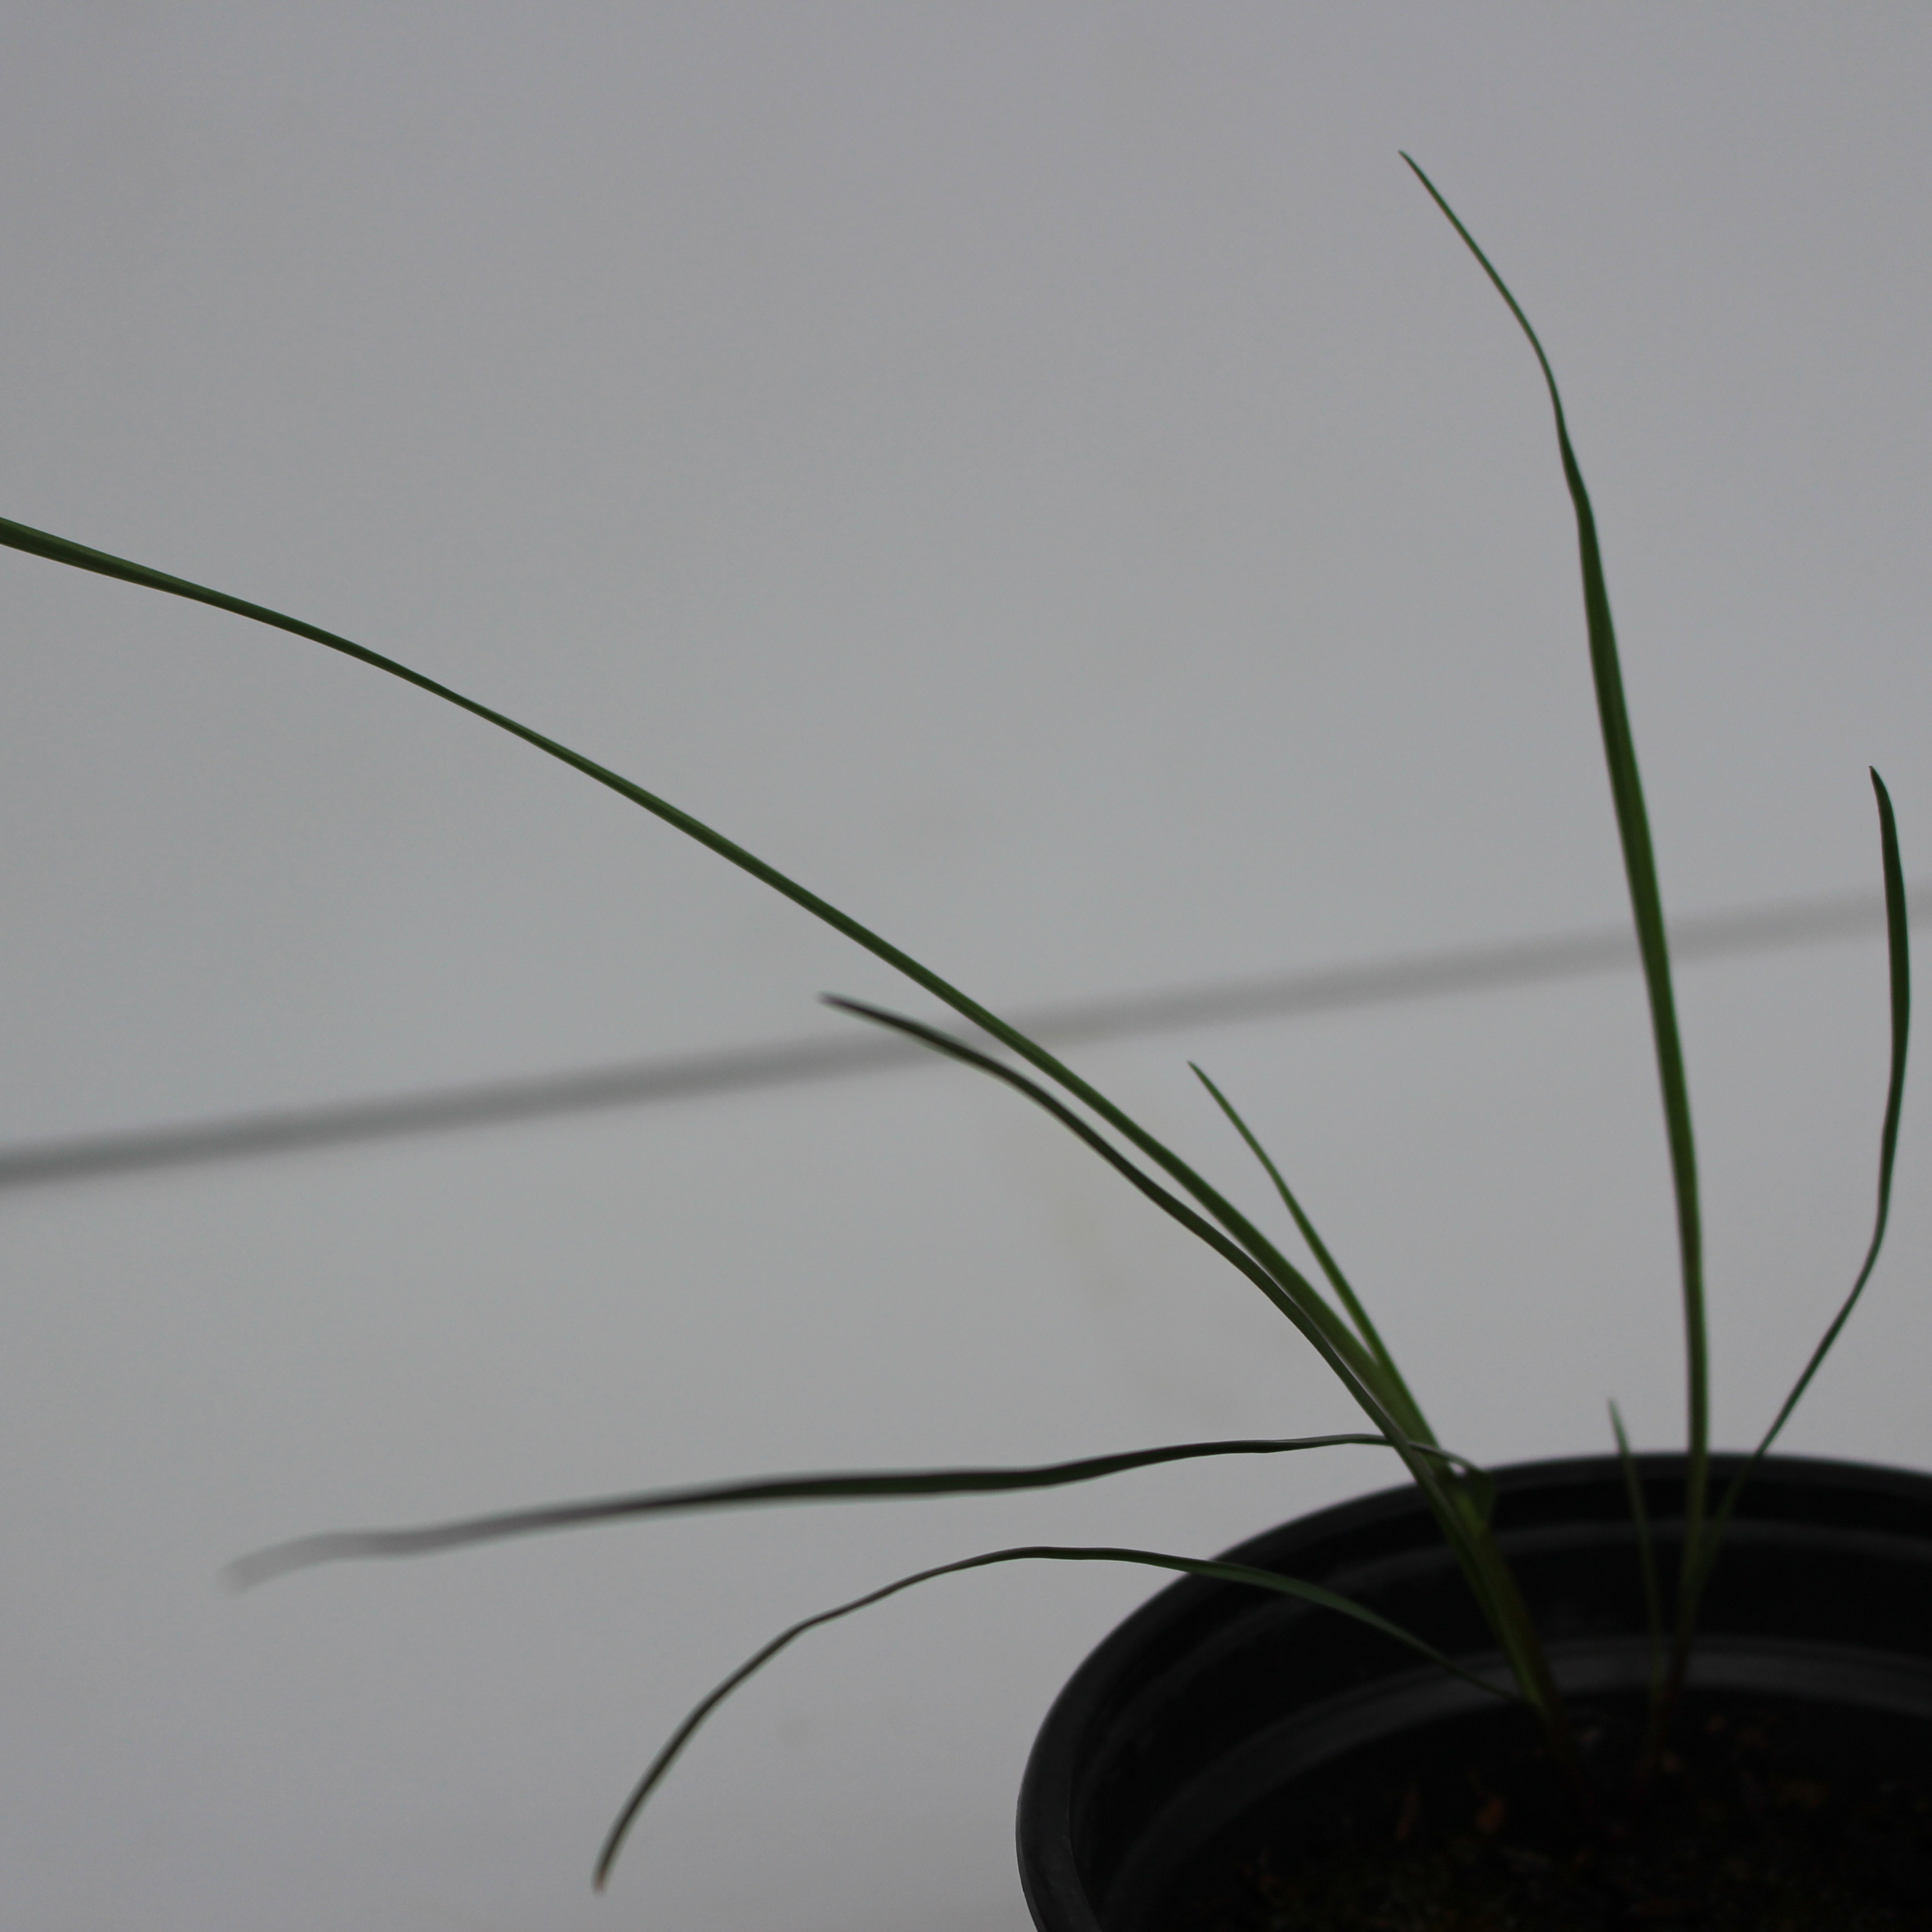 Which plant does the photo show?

Lolium multiflorum
